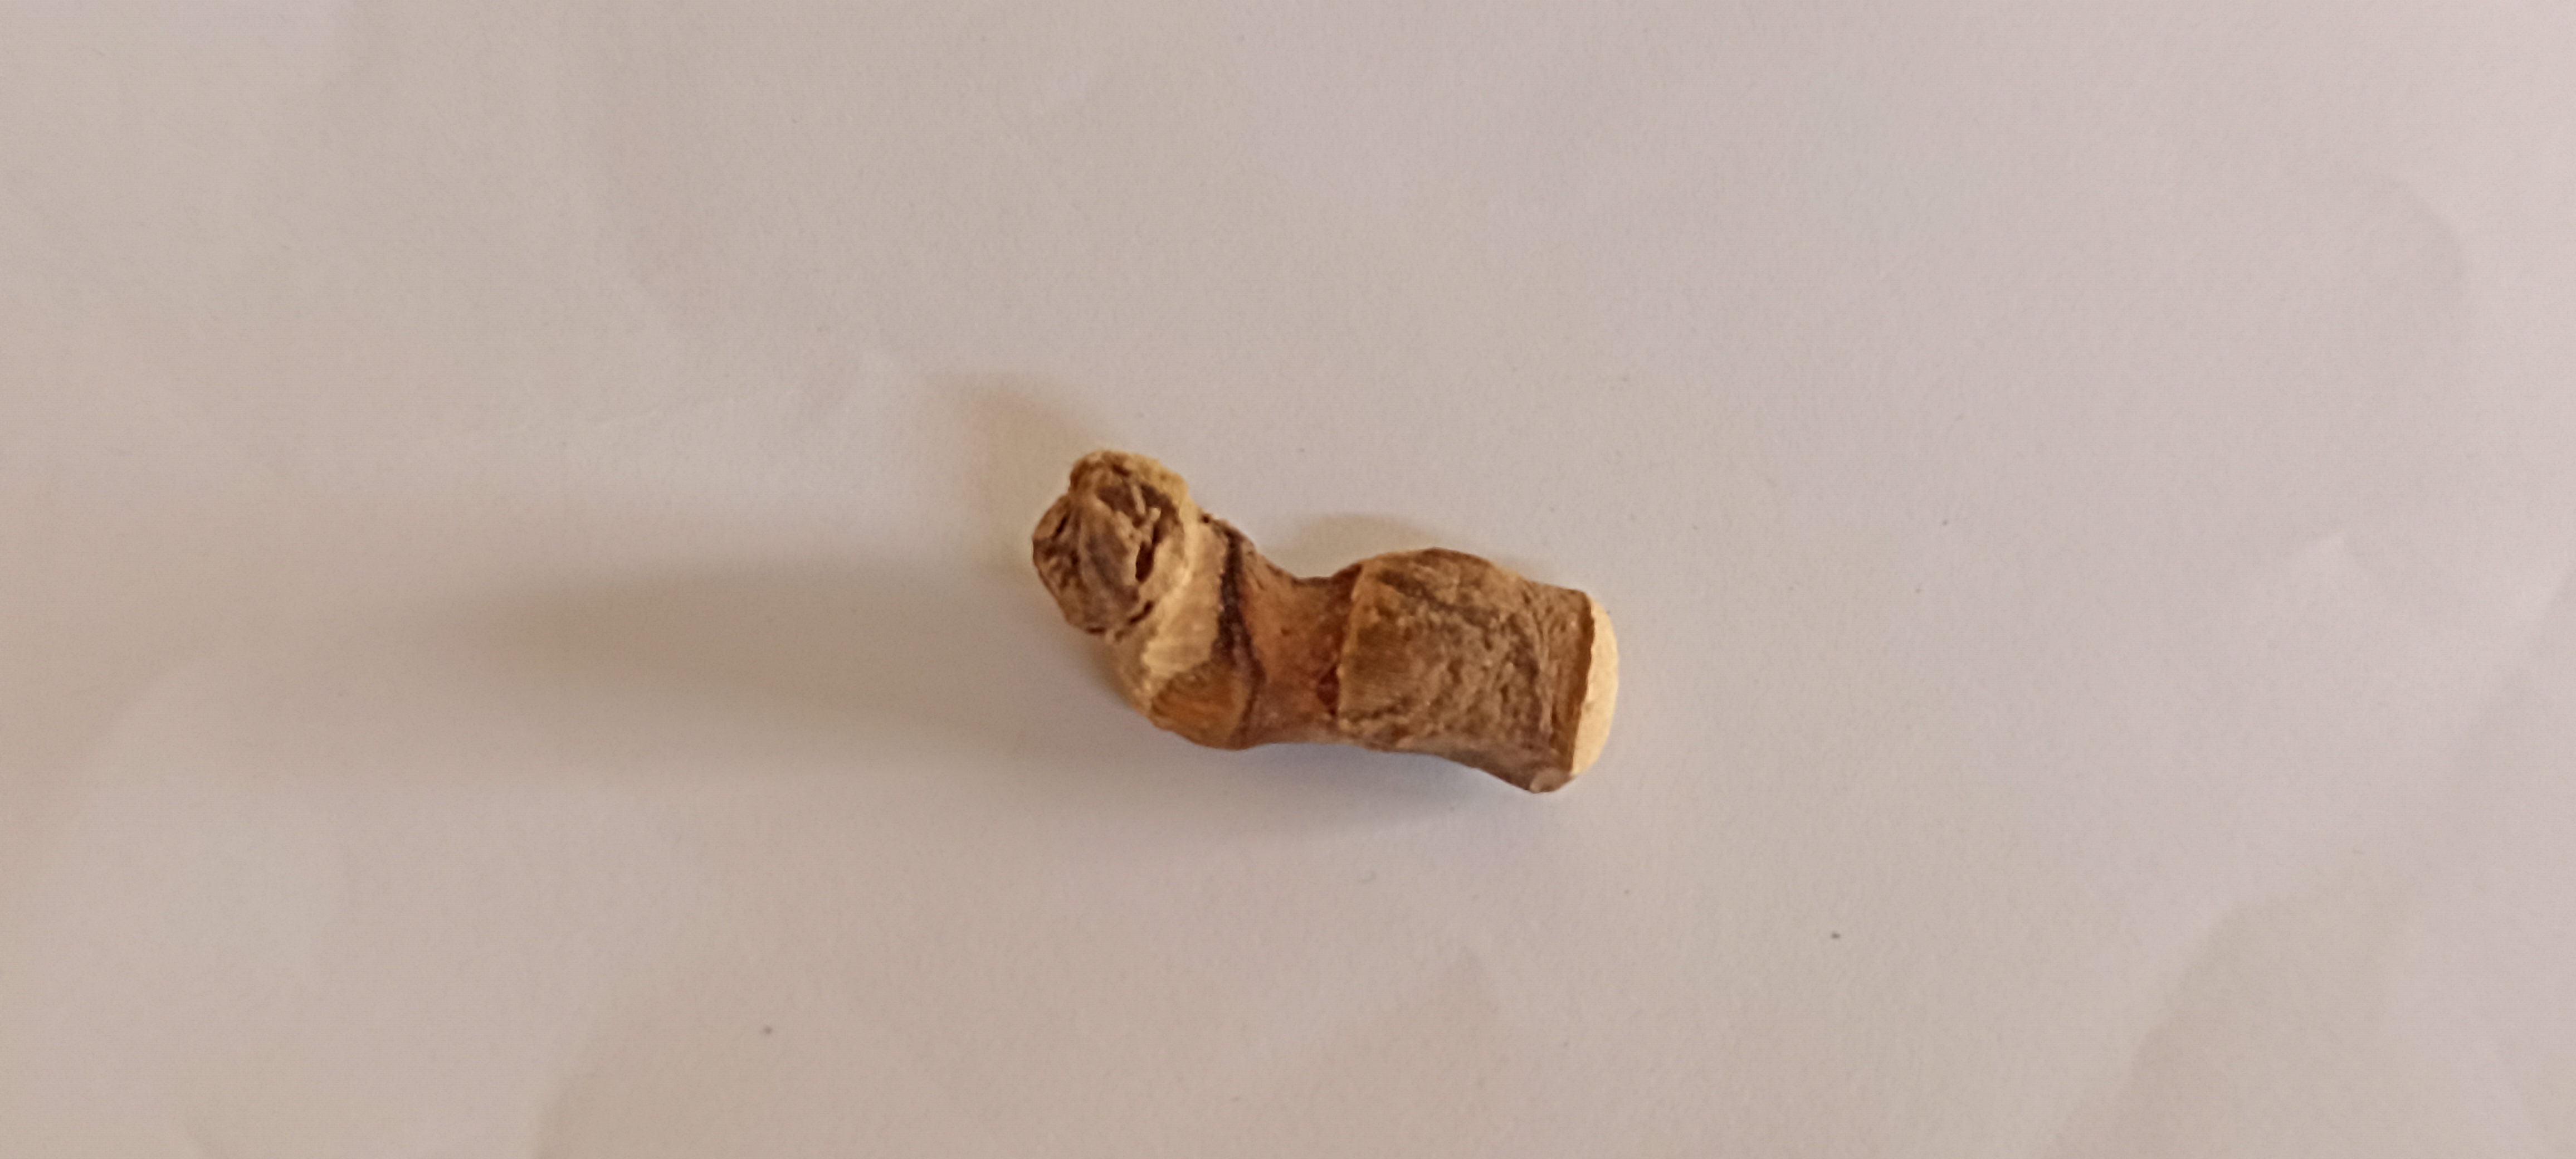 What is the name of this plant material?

vekhand
